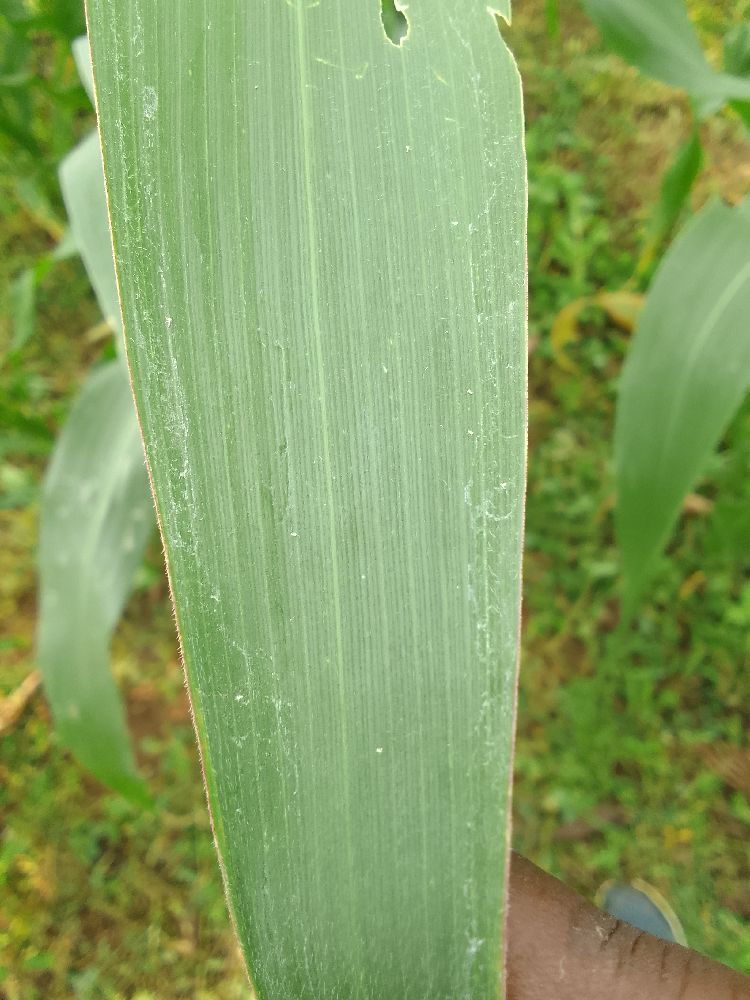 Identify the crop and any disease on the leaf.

maize, healthy
